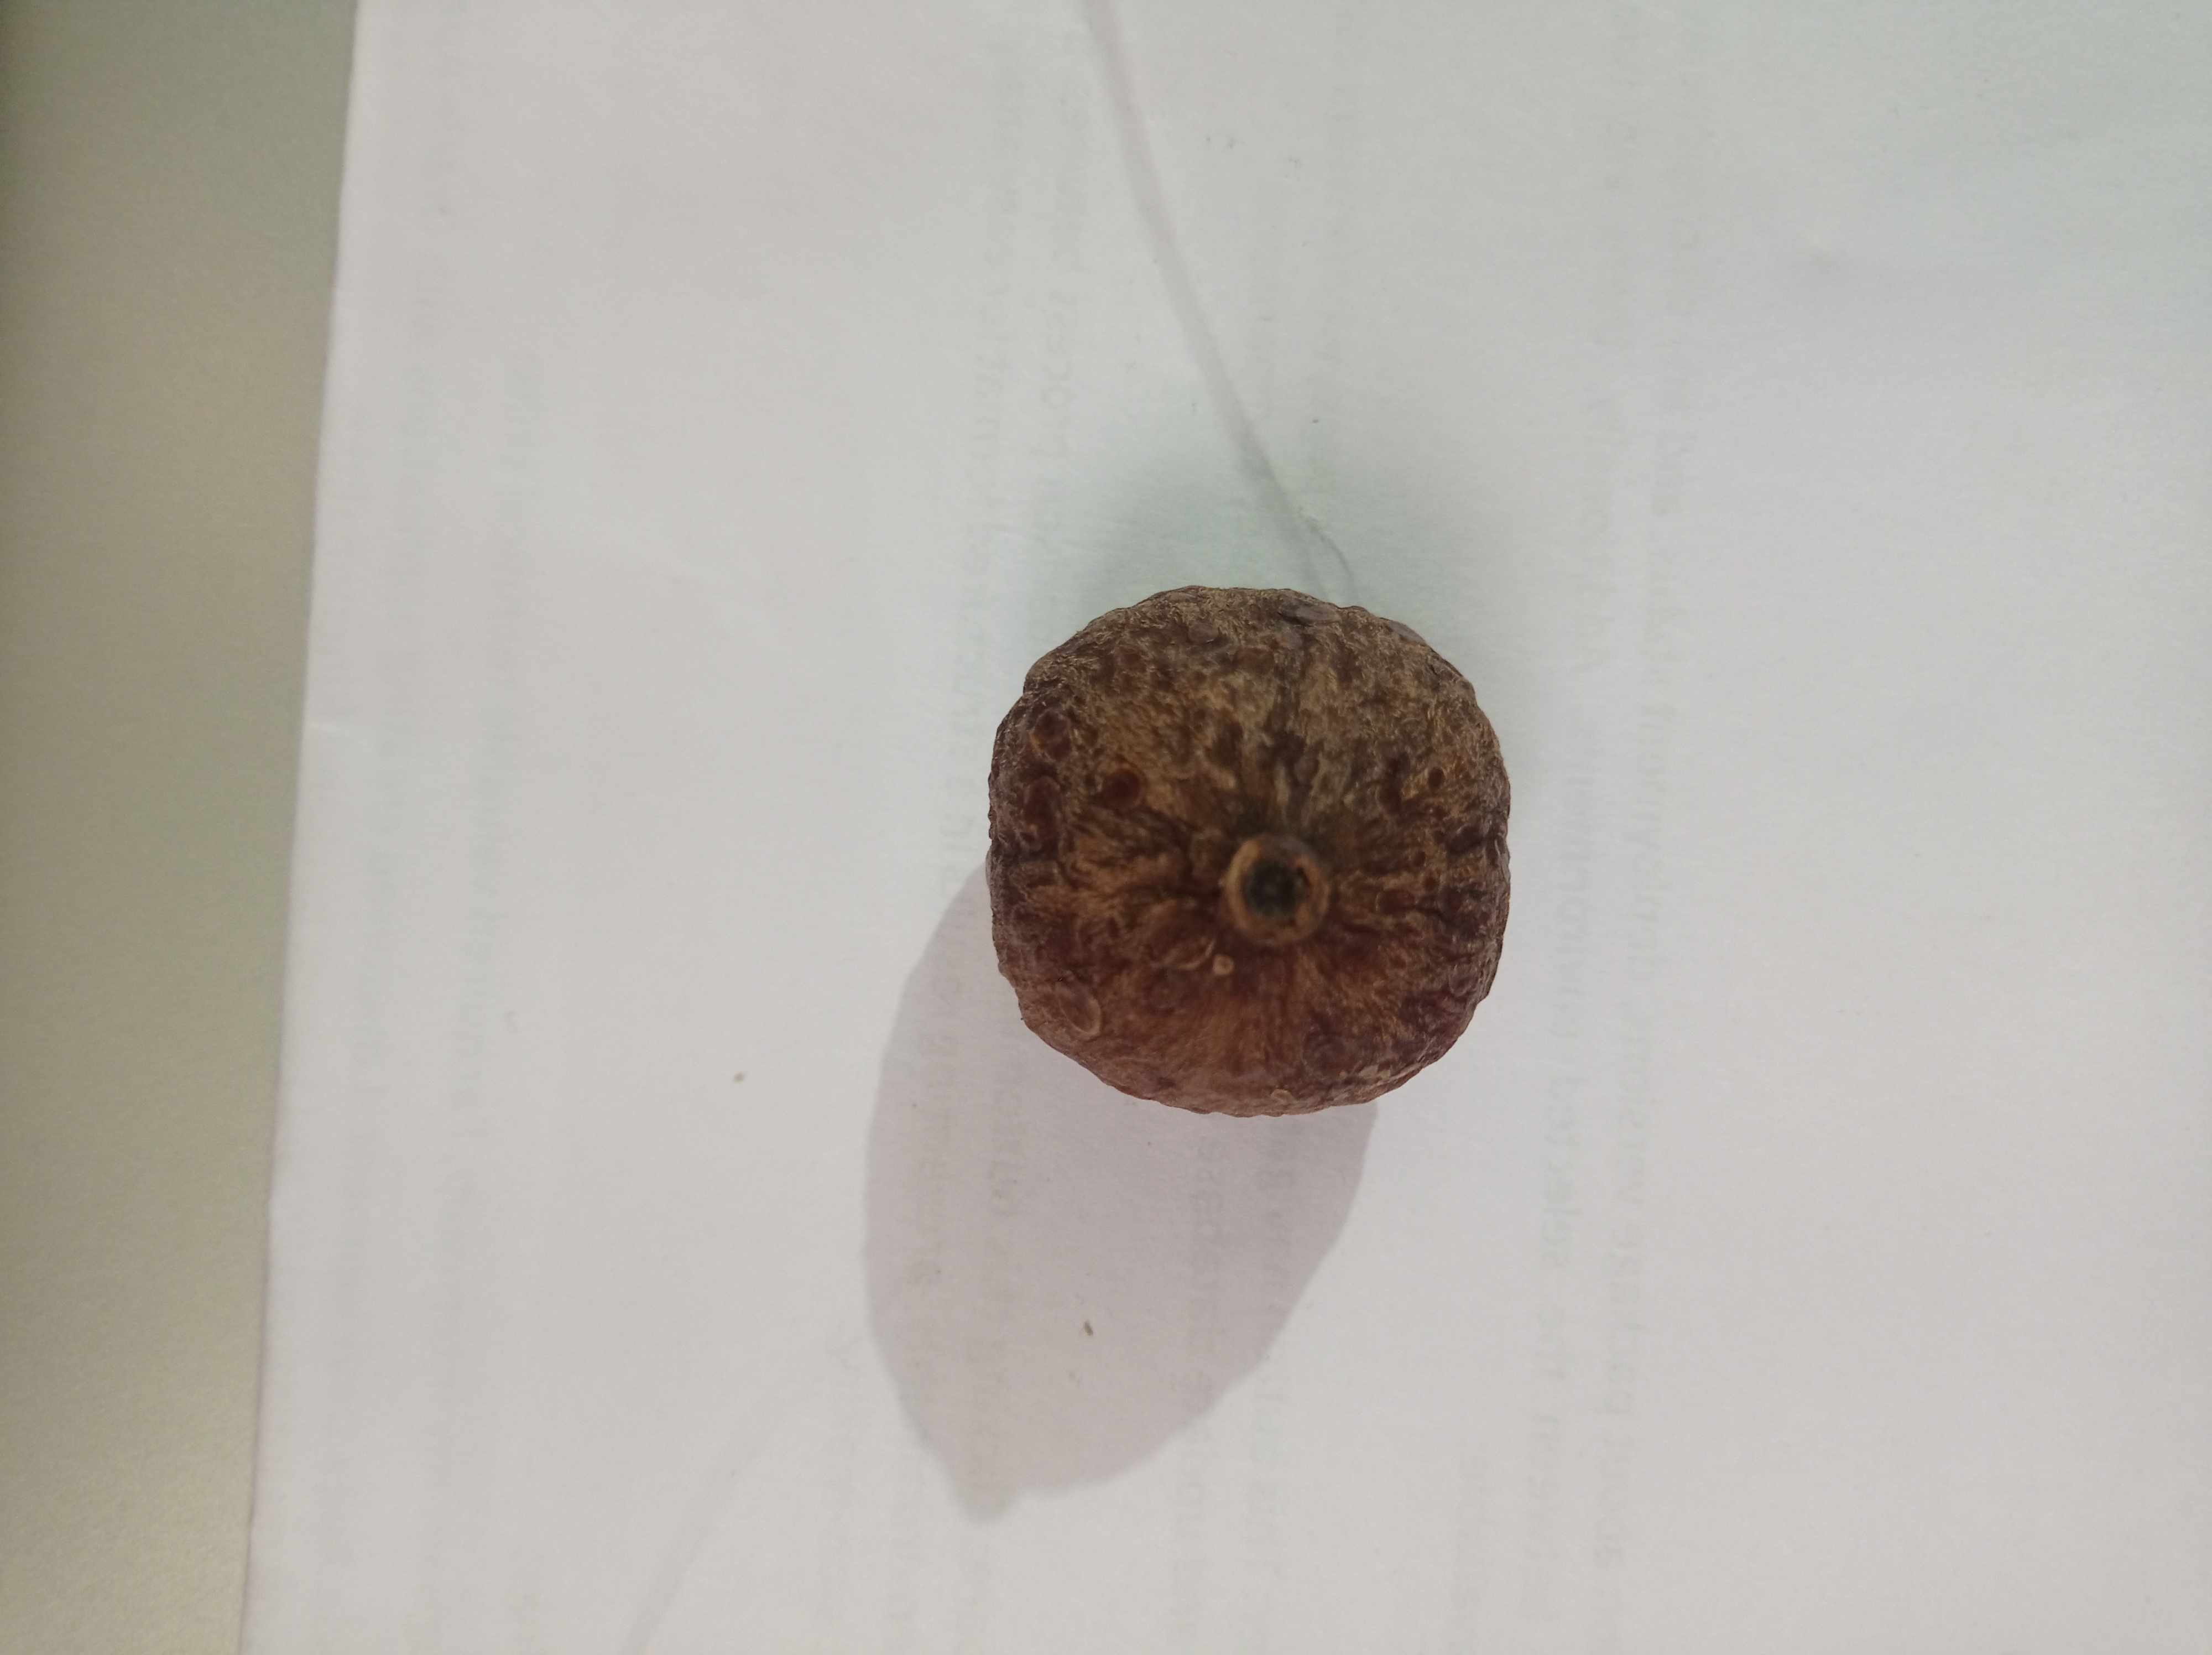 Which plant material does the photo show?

madanphal
